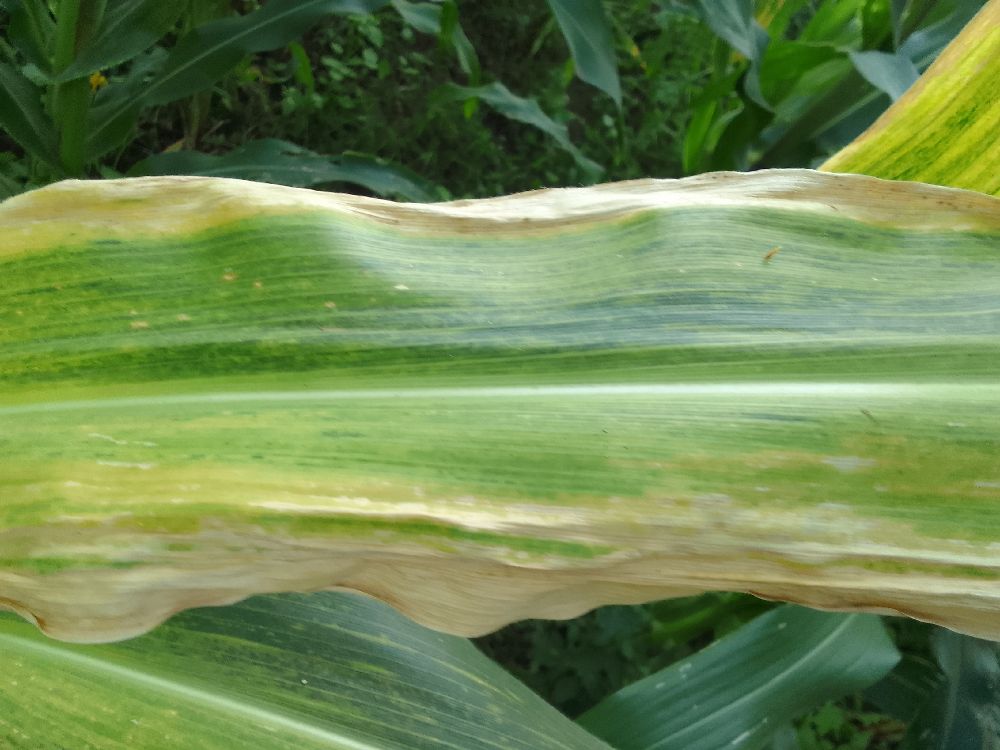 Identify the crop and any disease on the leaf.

maize, maize lethal necrosis
